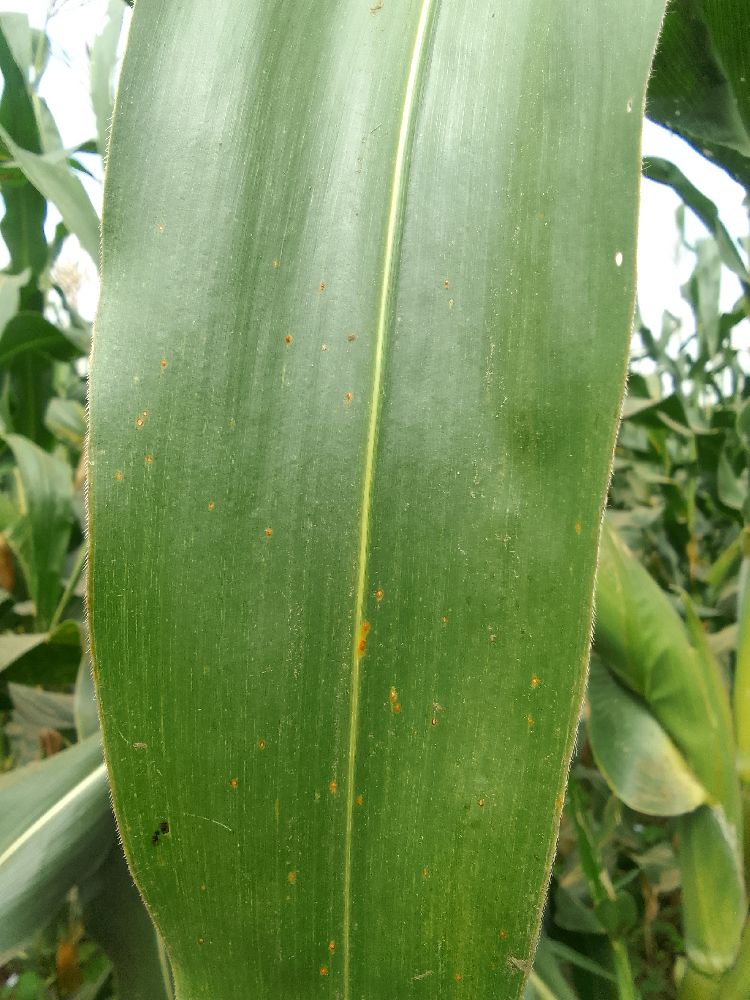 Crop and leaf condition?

maize, healthy
